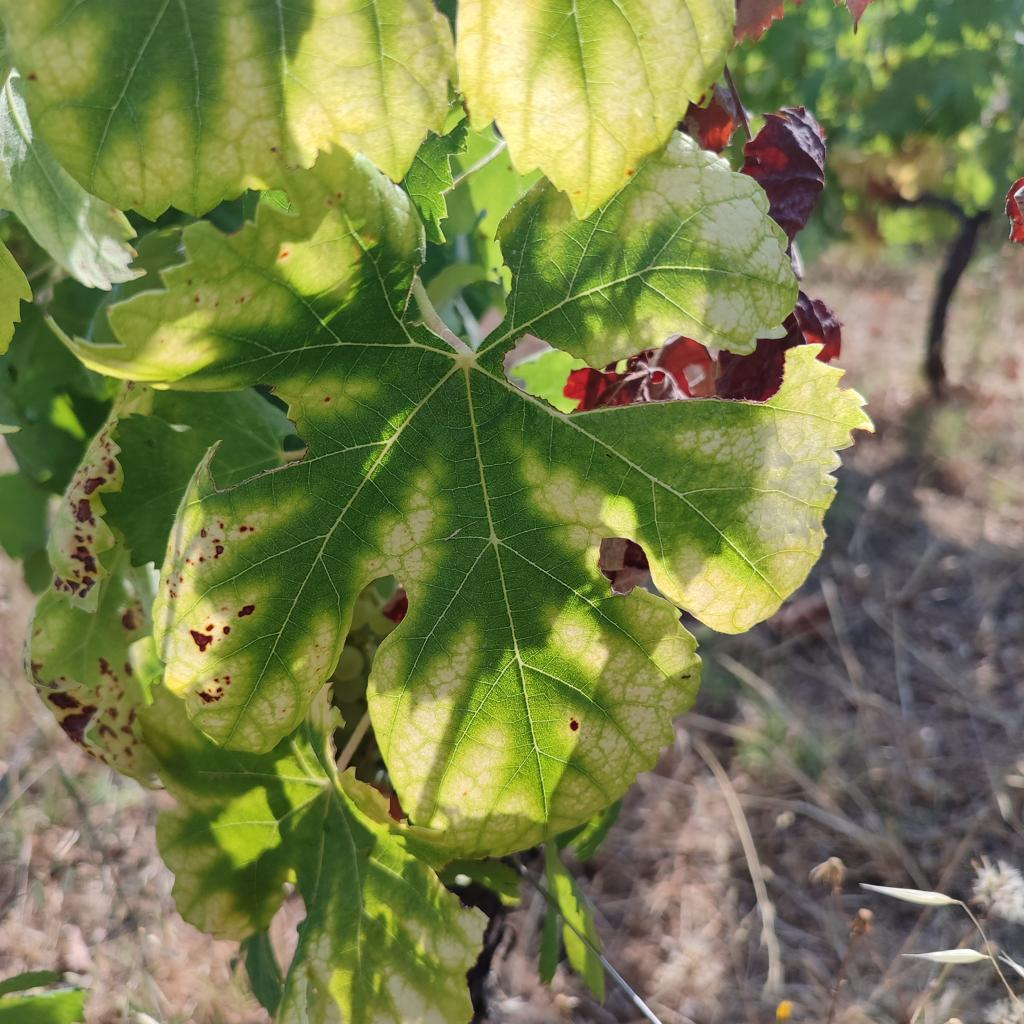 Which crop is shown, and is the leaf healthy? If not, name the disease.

grapevine, esca complex
